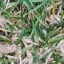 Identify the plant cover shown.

grass
